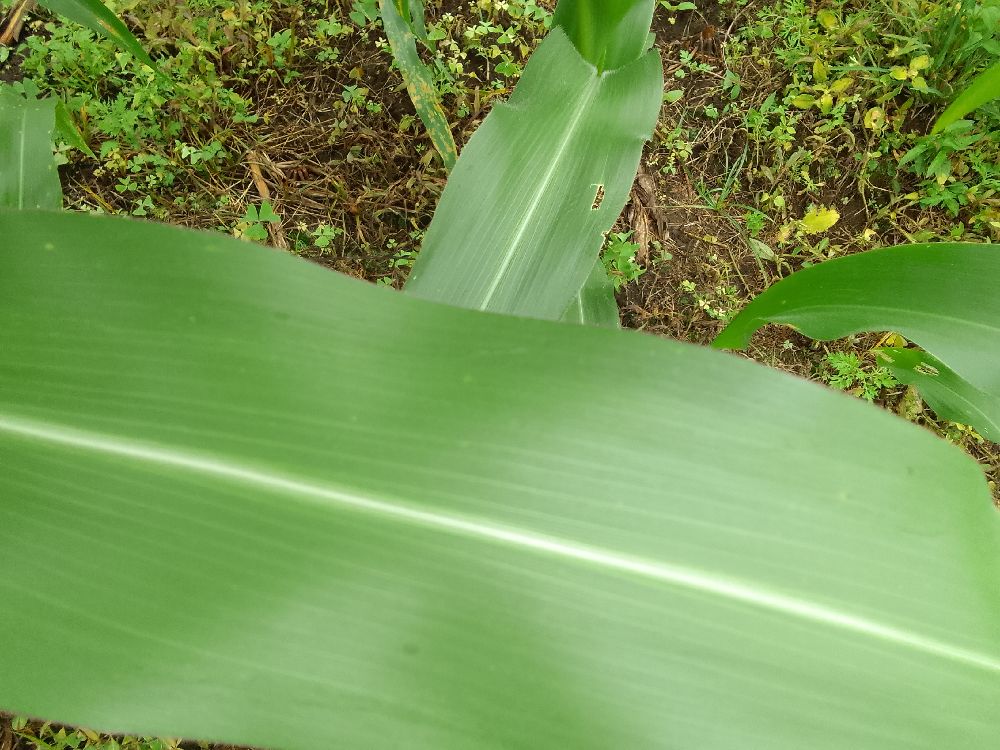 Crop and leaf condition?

maize, healthy
